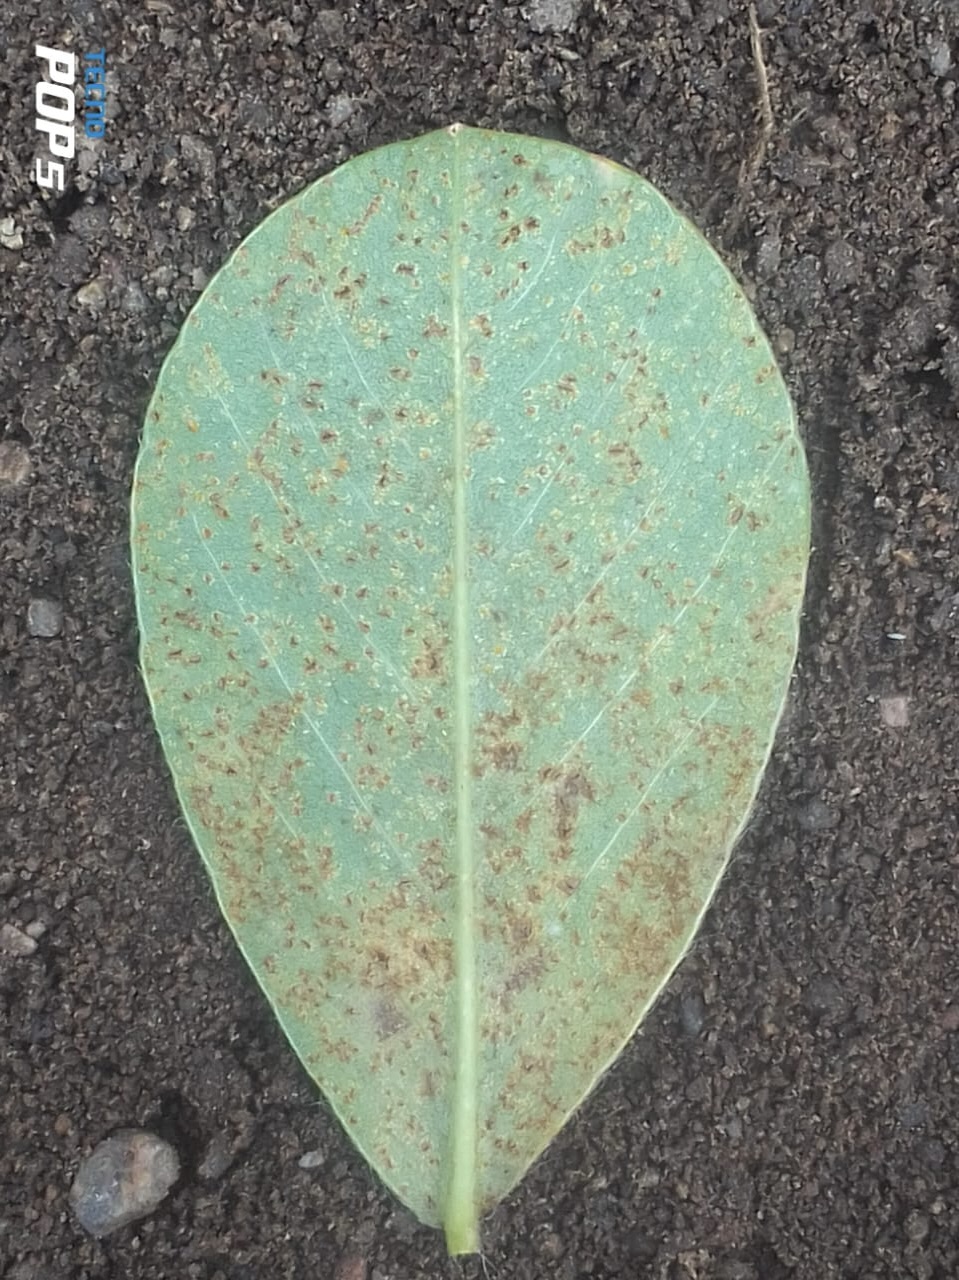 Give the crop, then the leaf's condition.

peanut, puccinia arachidis
